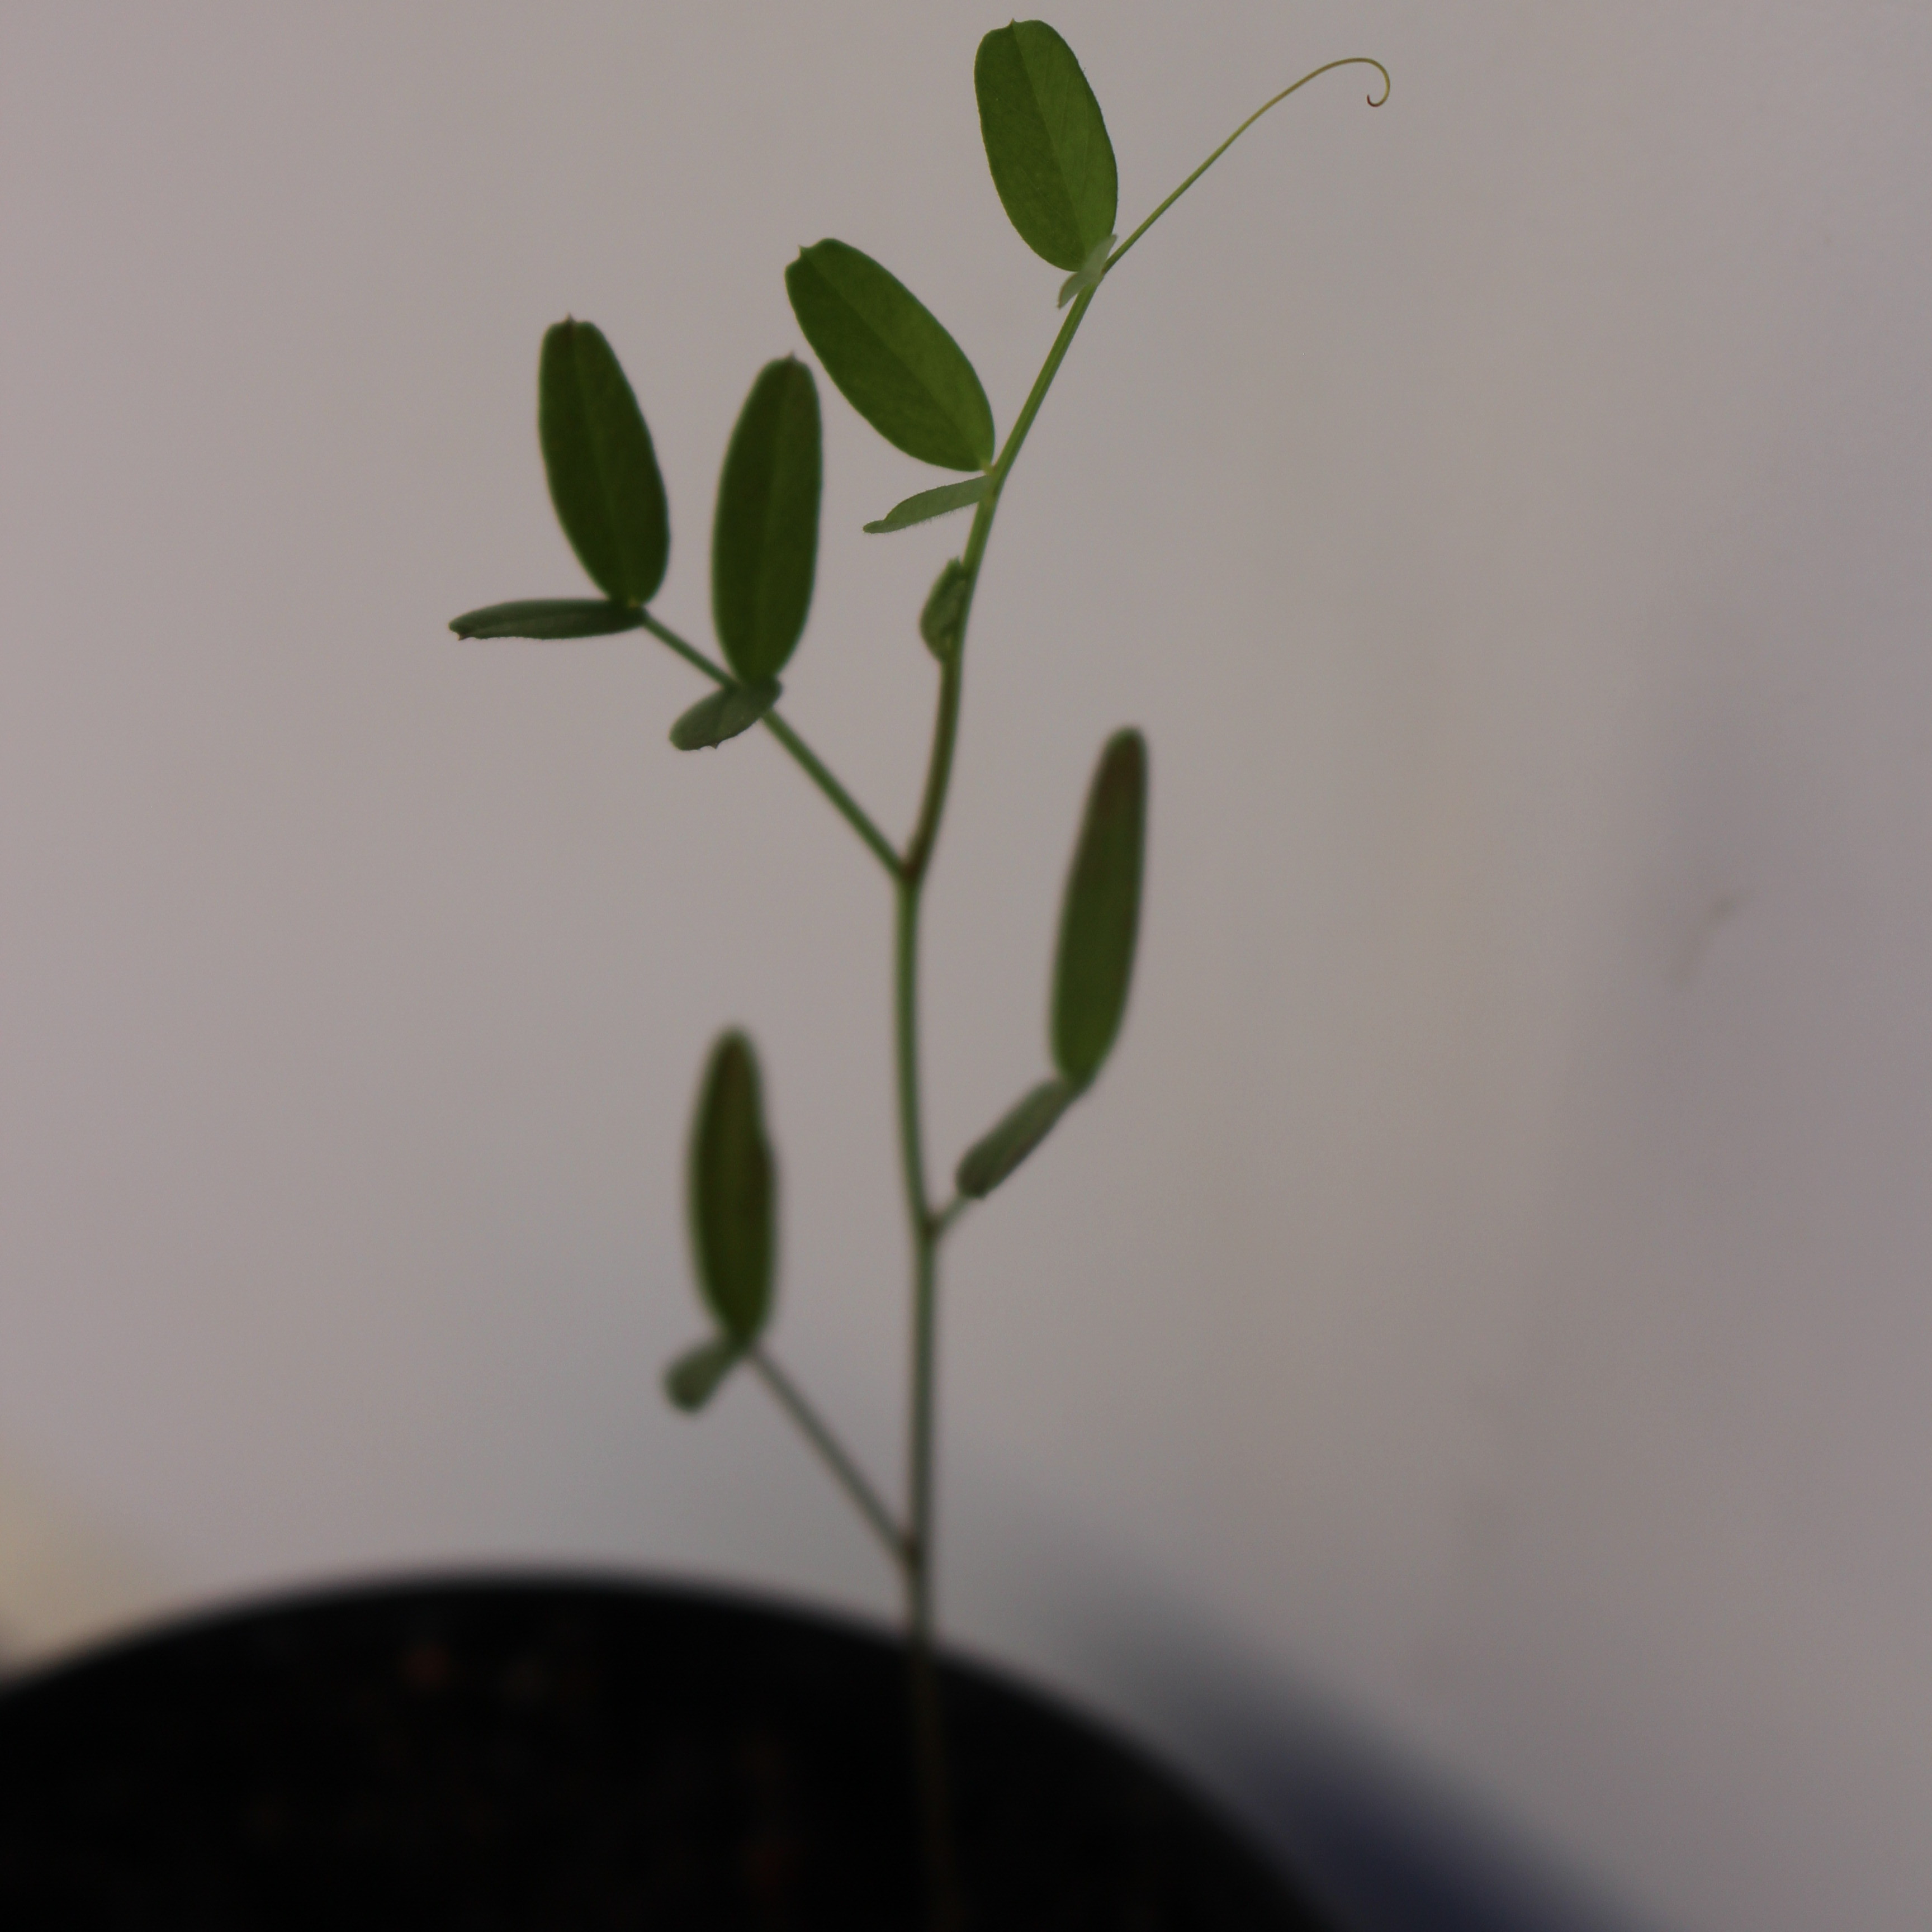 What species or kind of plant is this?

Vicia sativa
